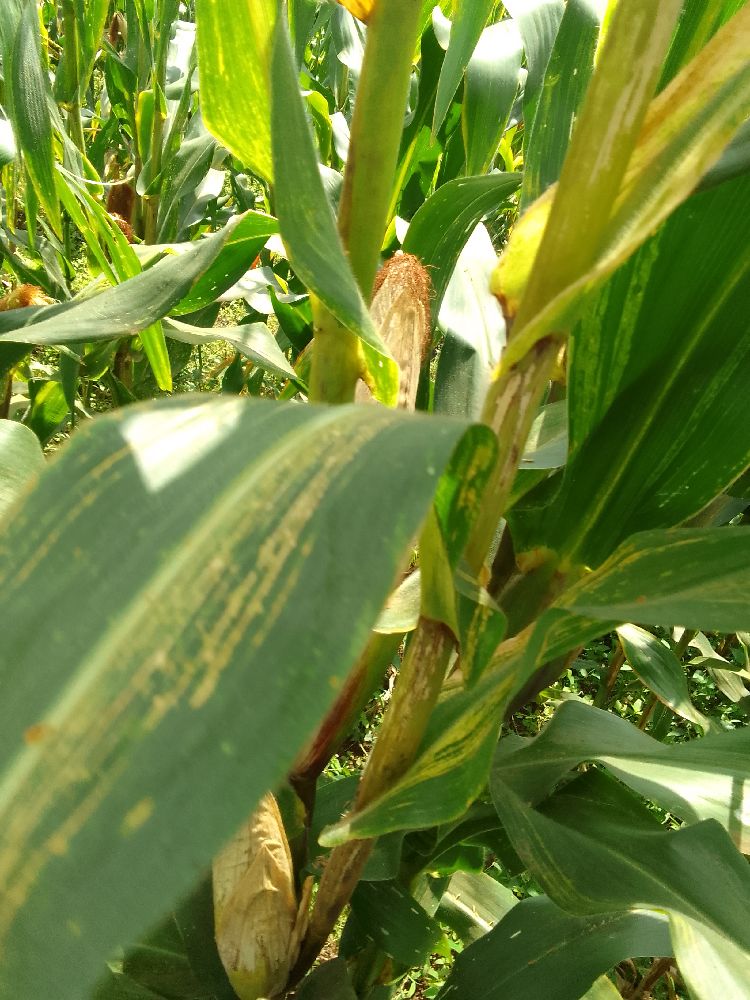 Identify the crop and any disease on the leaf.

maize, maize lethal necrosis
